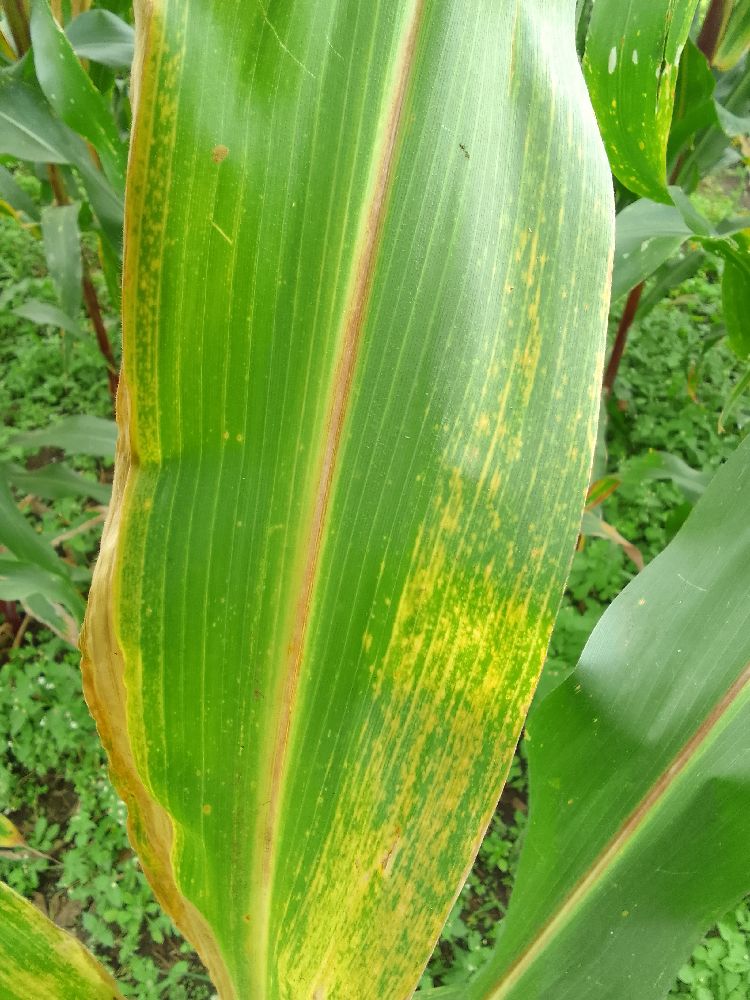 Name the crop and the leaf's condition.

maize, maize lethal necrosis
